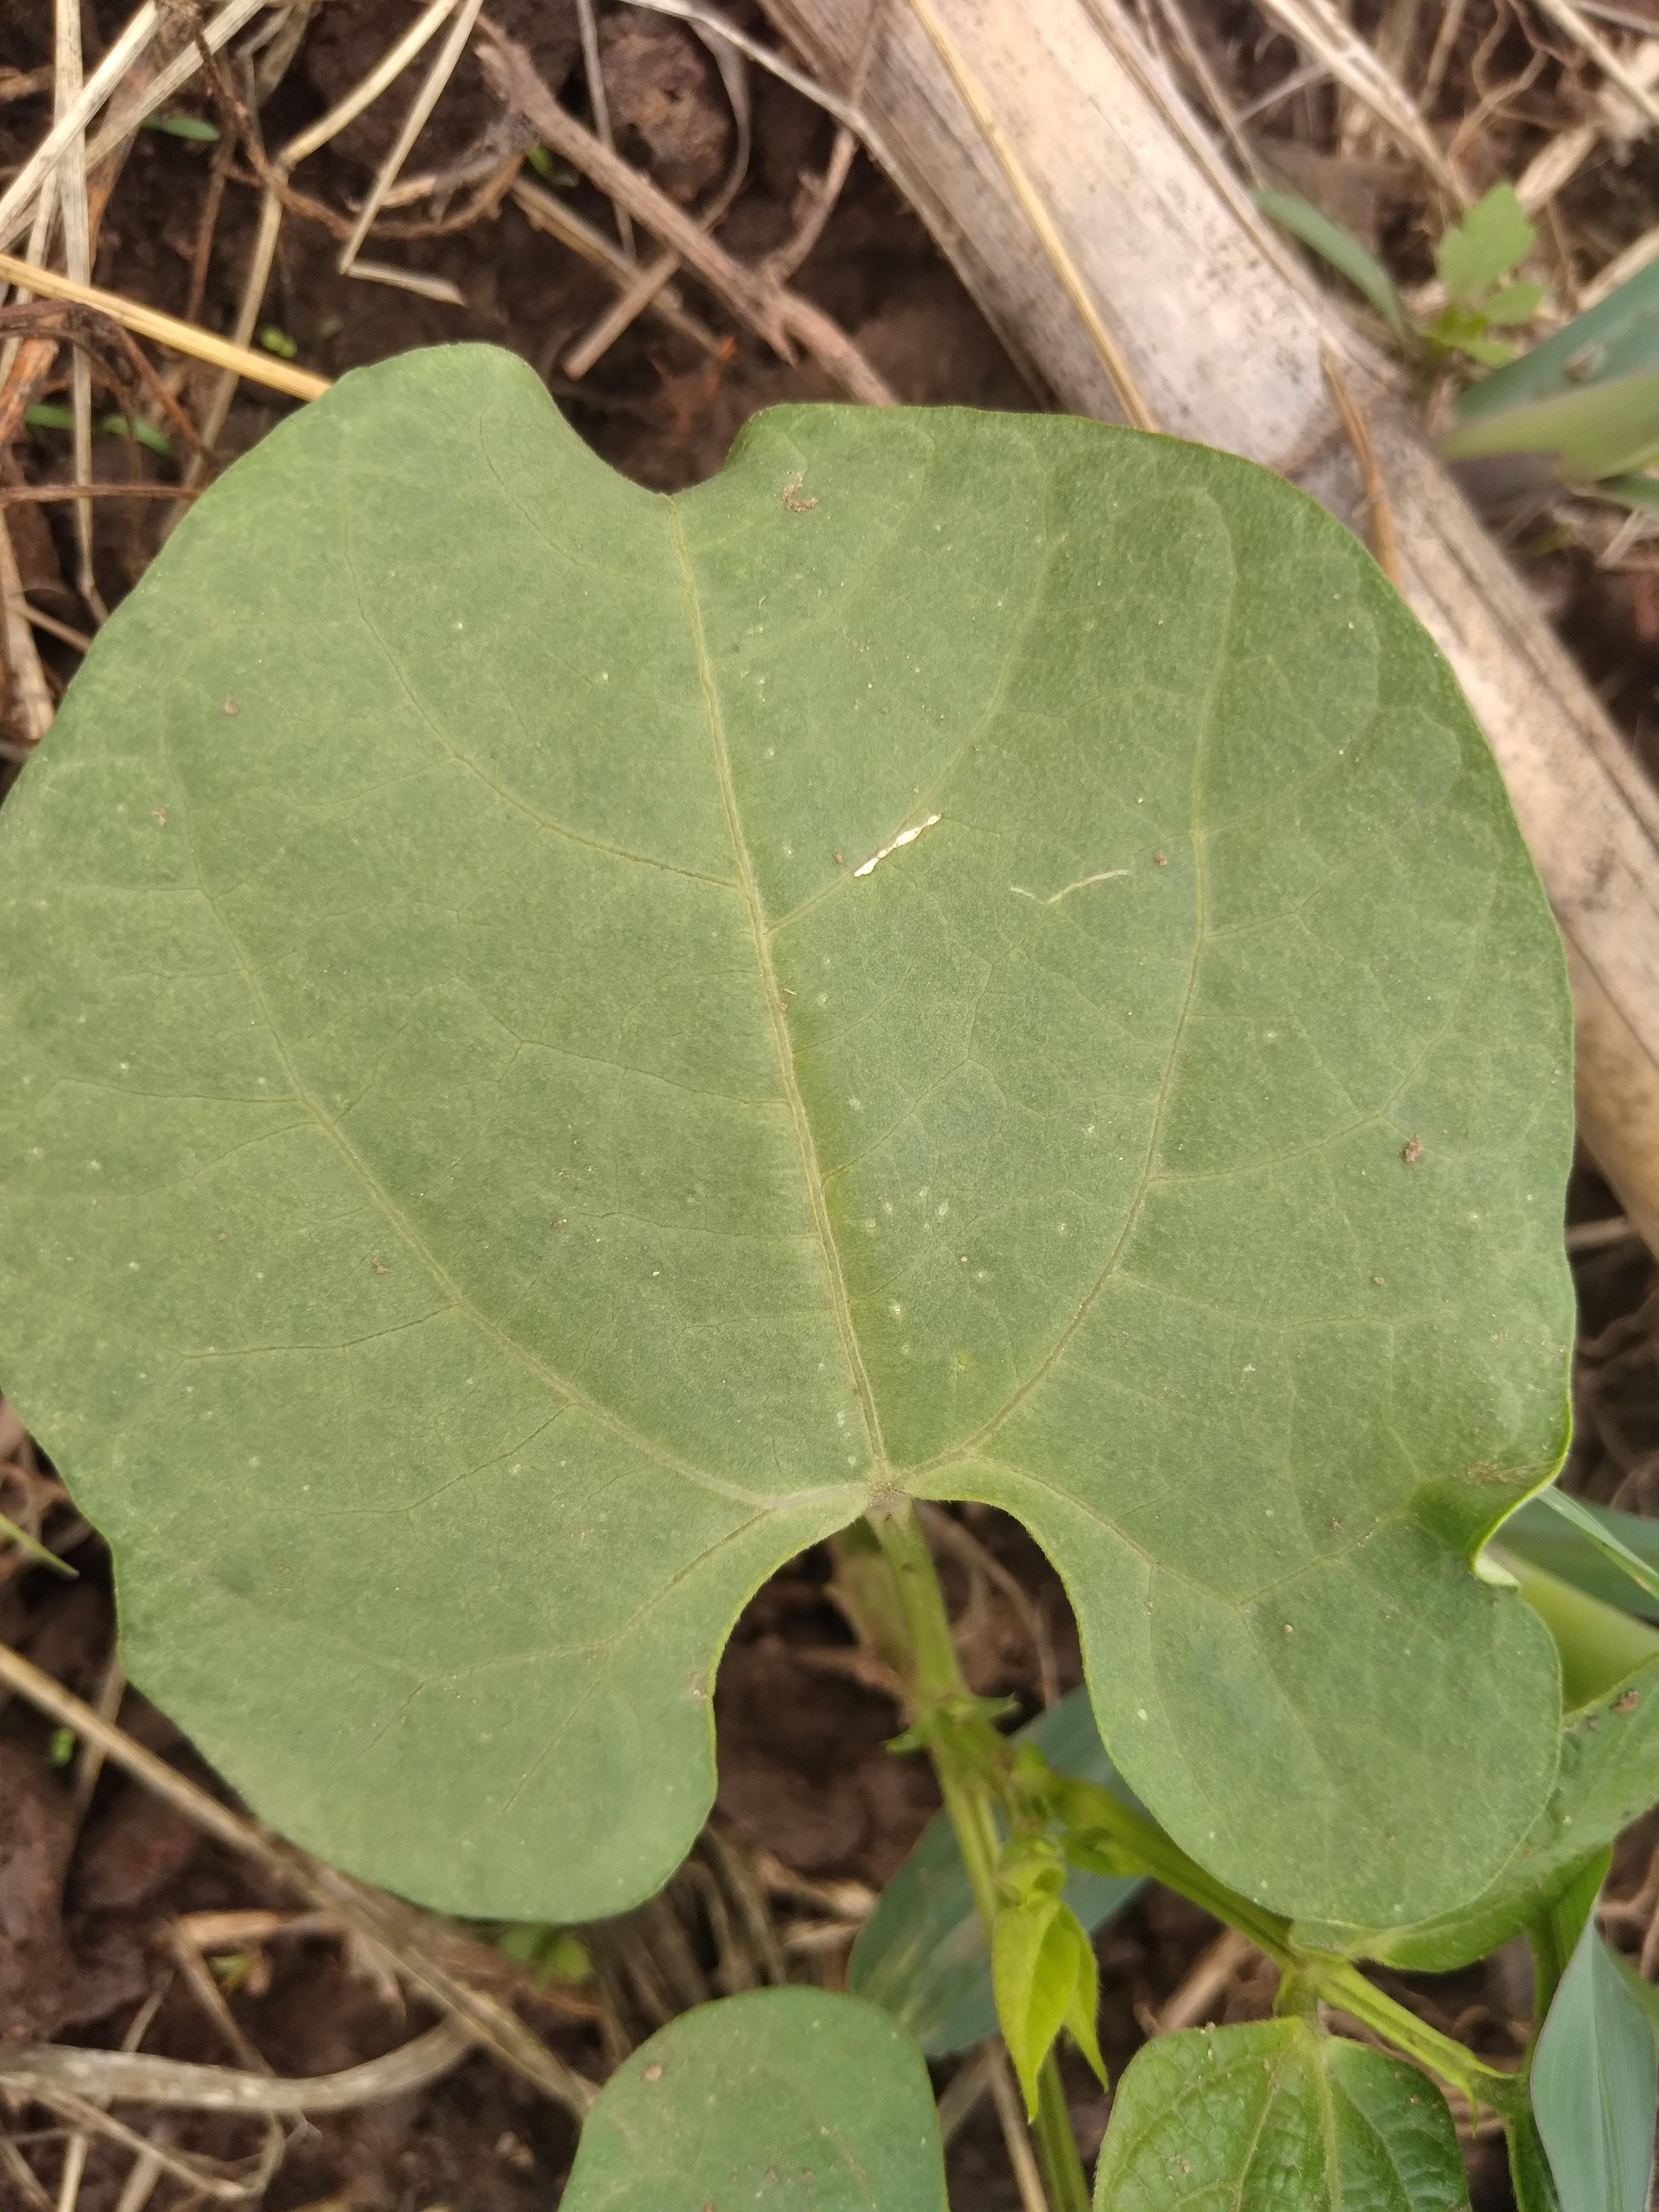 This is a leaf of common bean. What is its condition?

healthy
